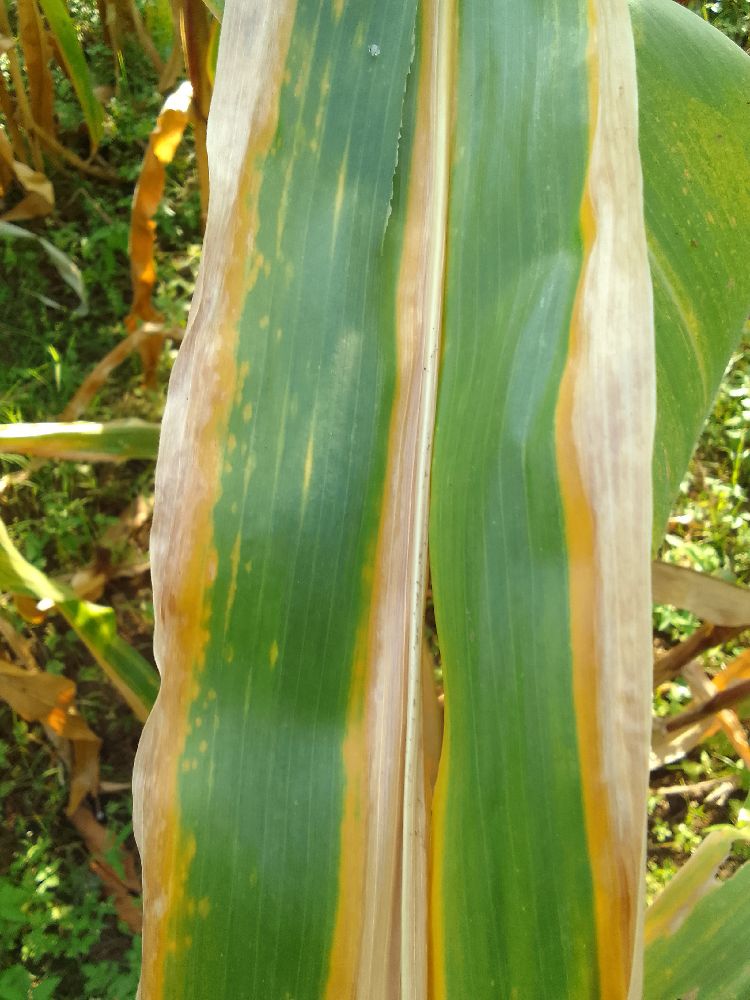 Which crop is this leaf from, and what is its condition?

maize, maize lethal necrosis
